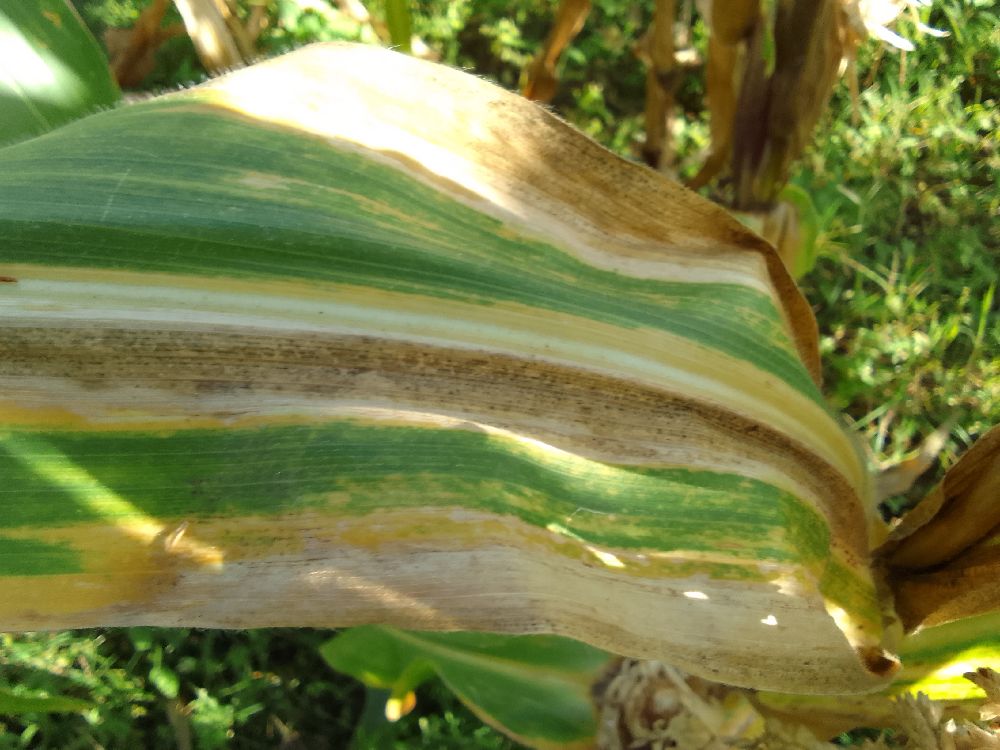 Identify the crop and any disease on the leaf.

maize, maize lethal necrosis
